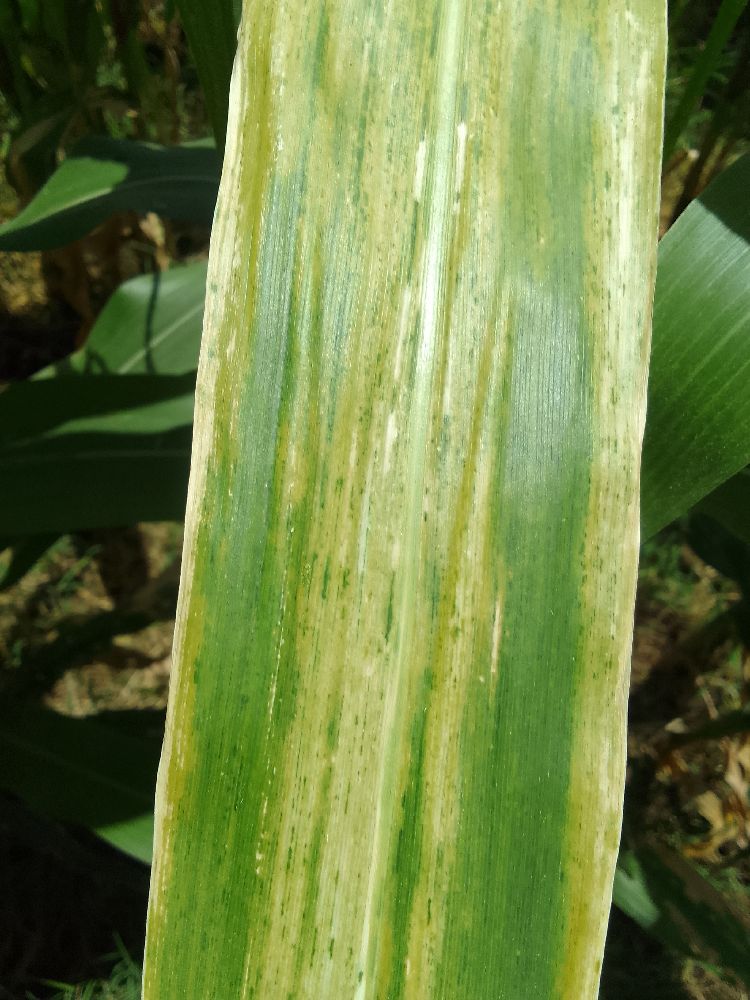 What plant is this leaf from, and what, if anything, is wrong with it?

maize, maize lethal necrosis
